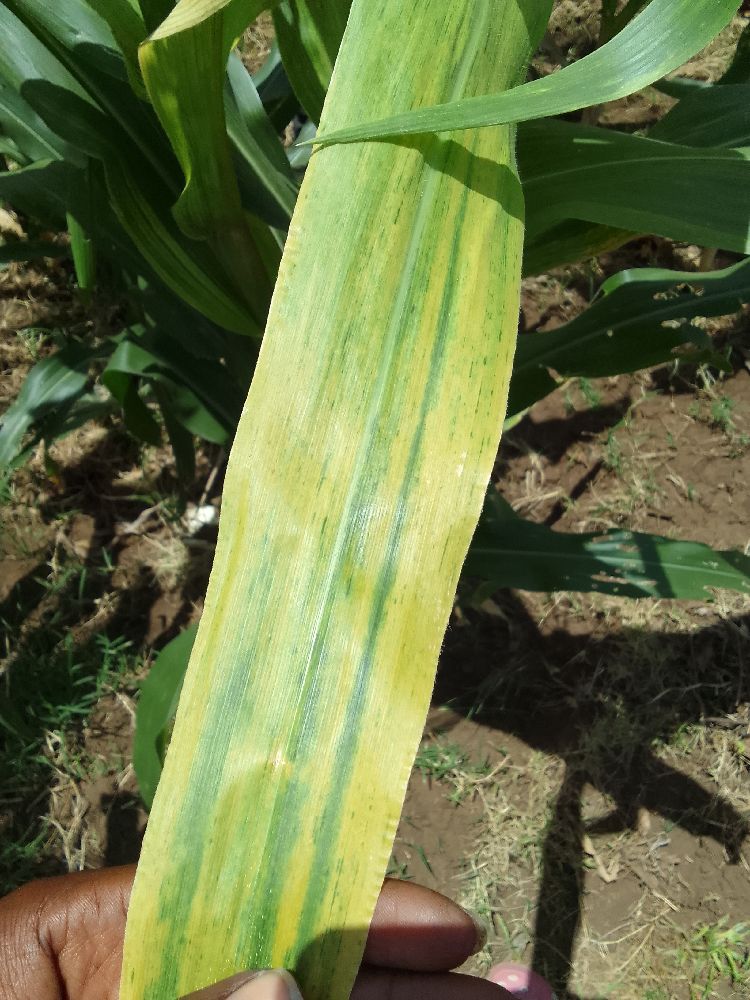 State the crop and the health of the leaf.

maize, maize lethal necrosis
